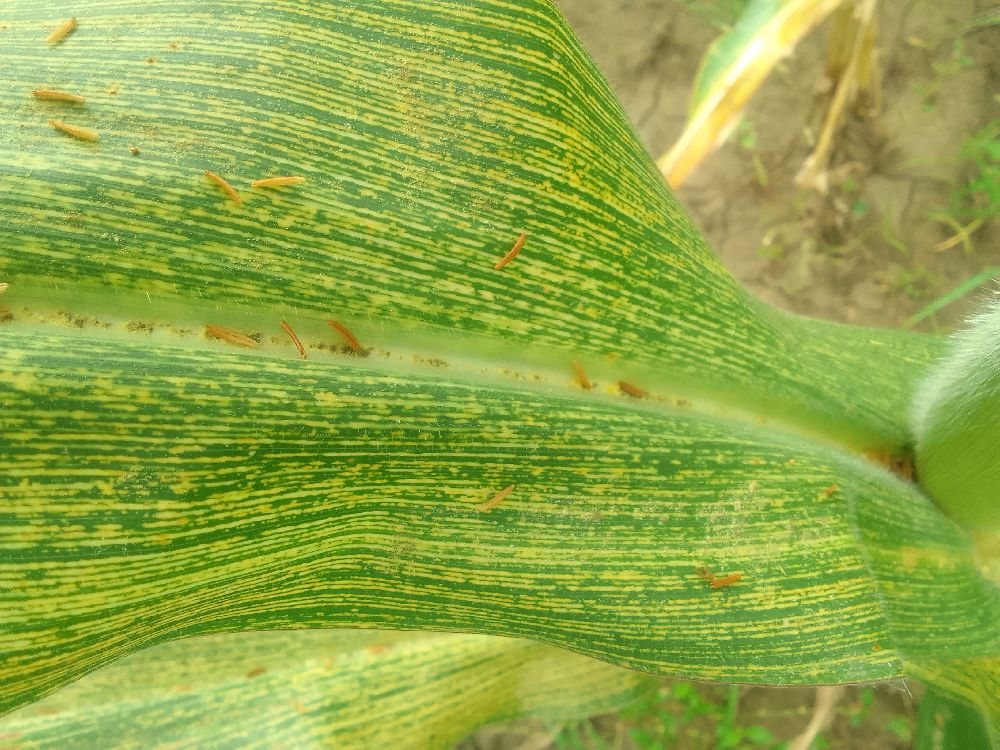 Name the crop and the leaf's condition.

maize, maize streak virus
